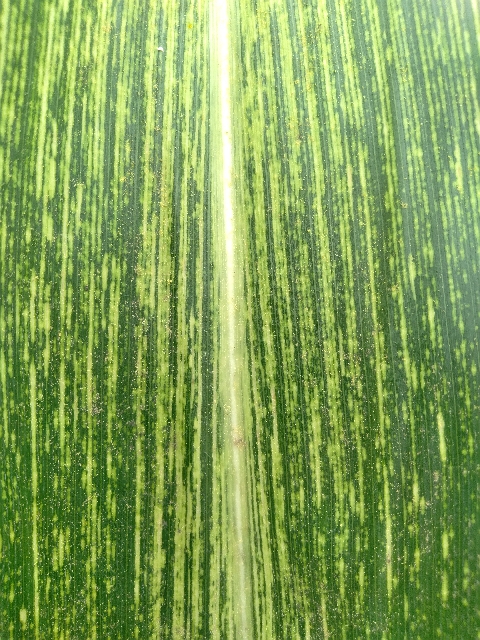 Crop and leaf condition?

maize, maize streak virus
